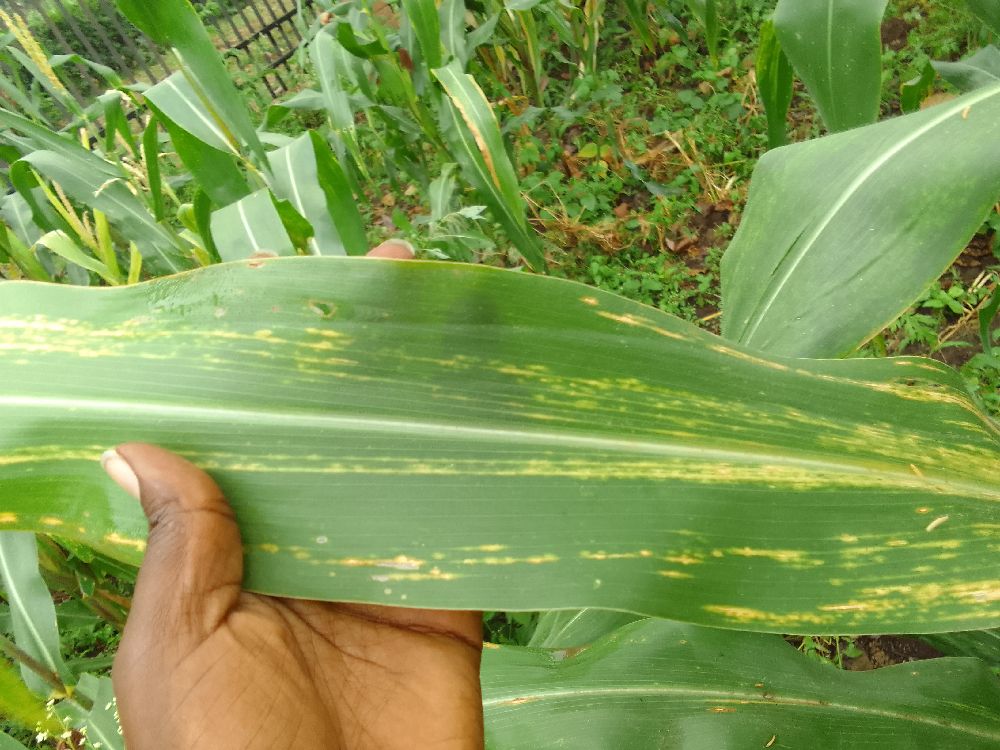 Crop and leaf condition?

maize, maize lethal necrosis
